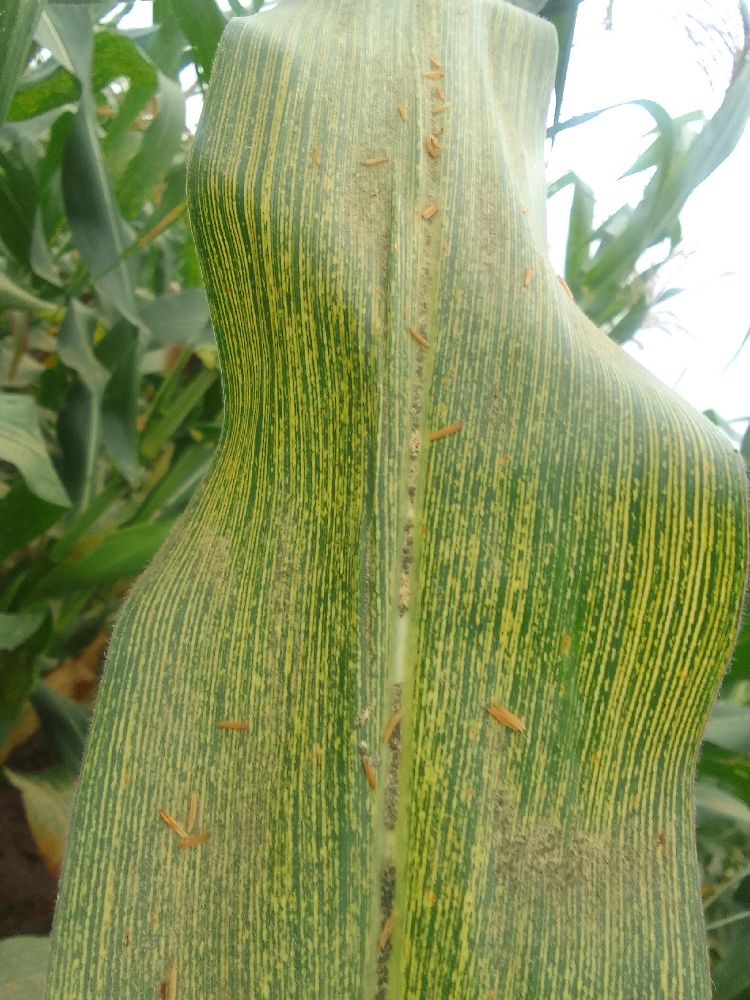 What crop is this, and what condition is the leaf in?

maize, maize streak virus
